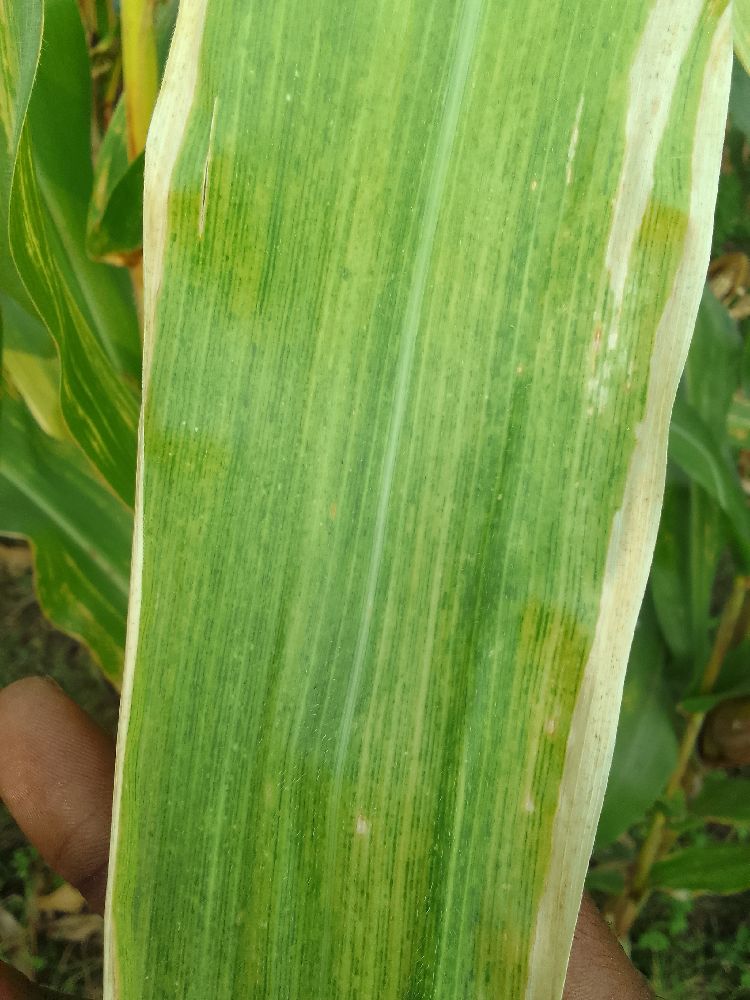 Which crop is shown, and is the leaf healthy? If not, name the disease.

maize, maize lethal necrosis
